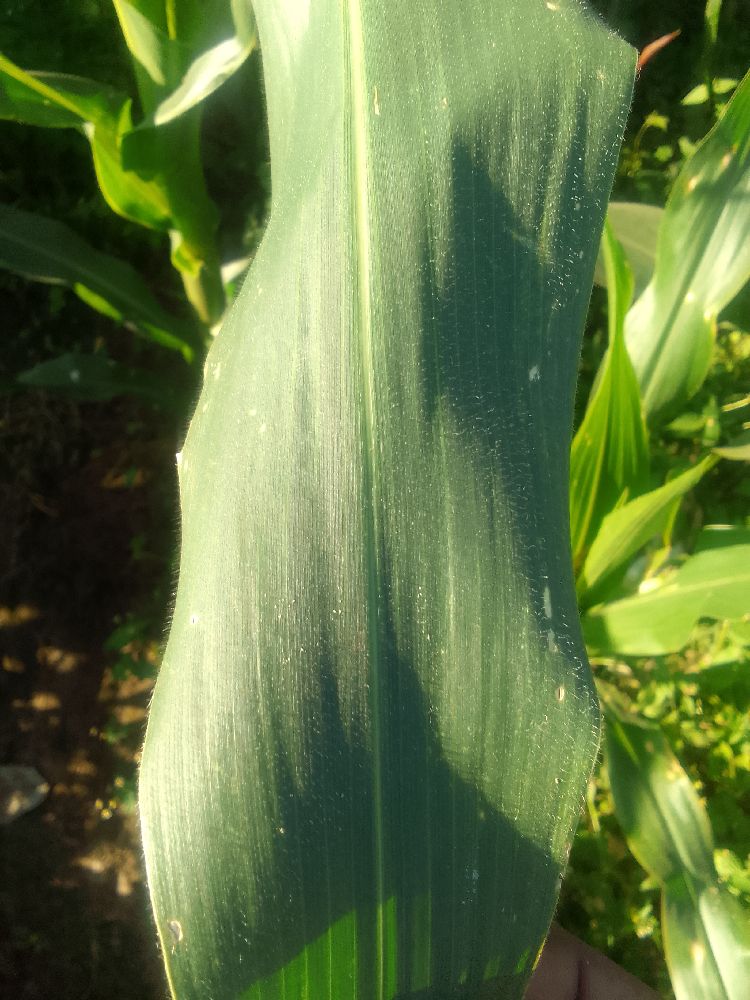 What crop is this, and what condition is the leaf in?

maize, healthy
